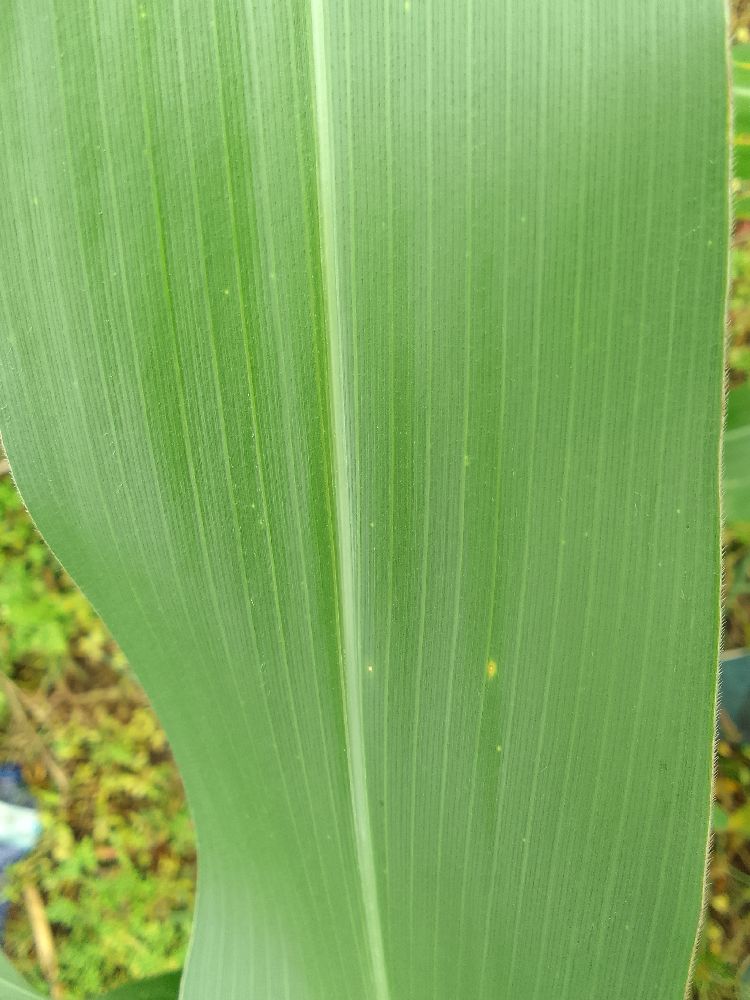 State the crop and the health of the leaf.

maize, healthy
